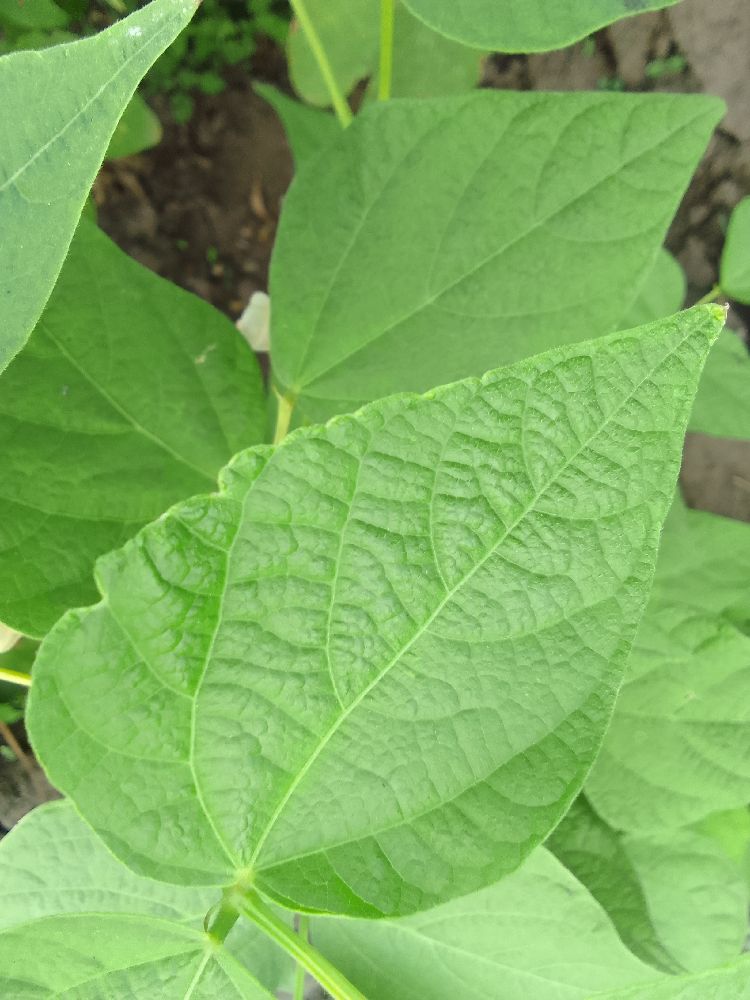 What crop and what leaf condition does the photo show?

common bean, healthy
